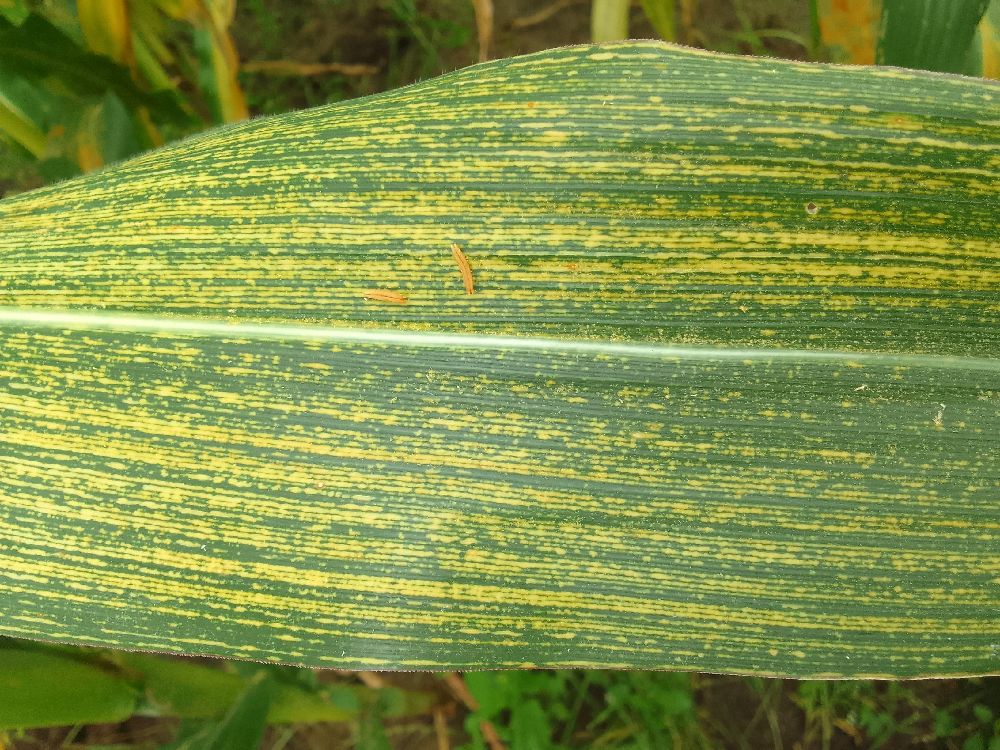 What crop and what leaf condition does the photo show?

maize, maize streak virus
